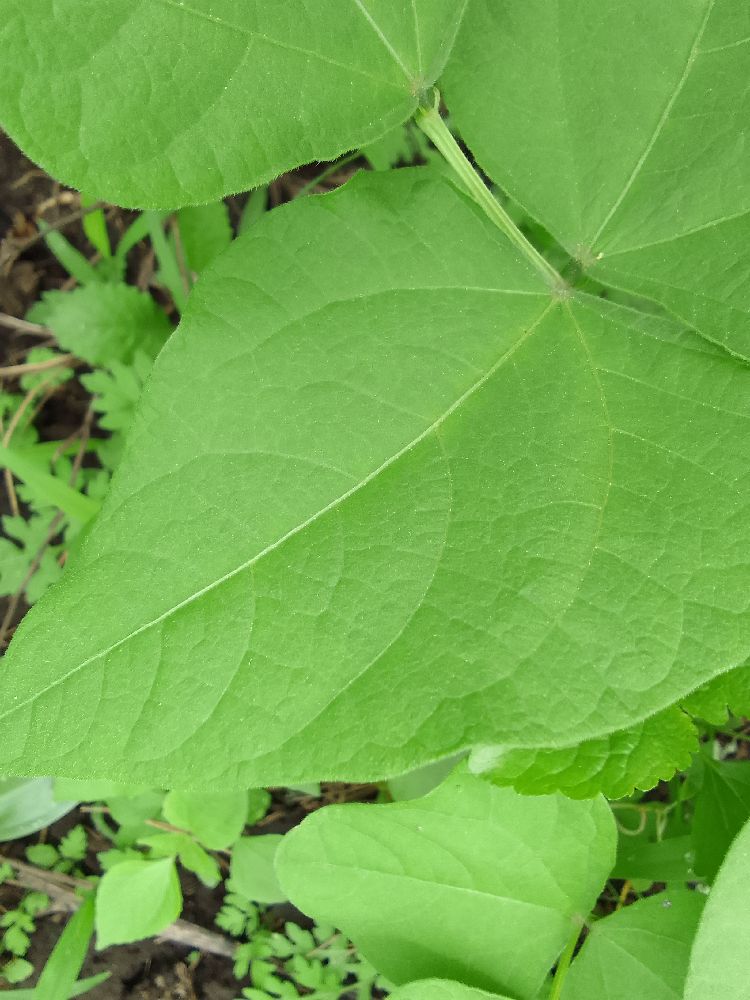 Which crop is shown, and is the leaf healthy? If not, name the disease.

common bean, healthy
